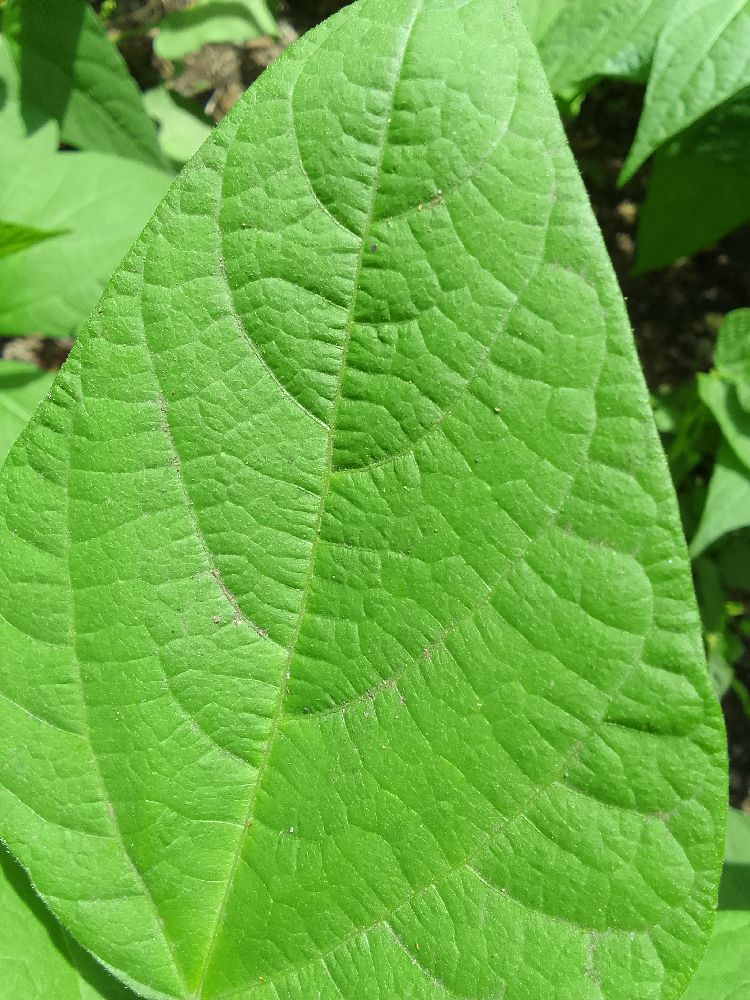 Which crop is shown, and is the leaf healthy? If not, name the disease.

common bean, healthy
